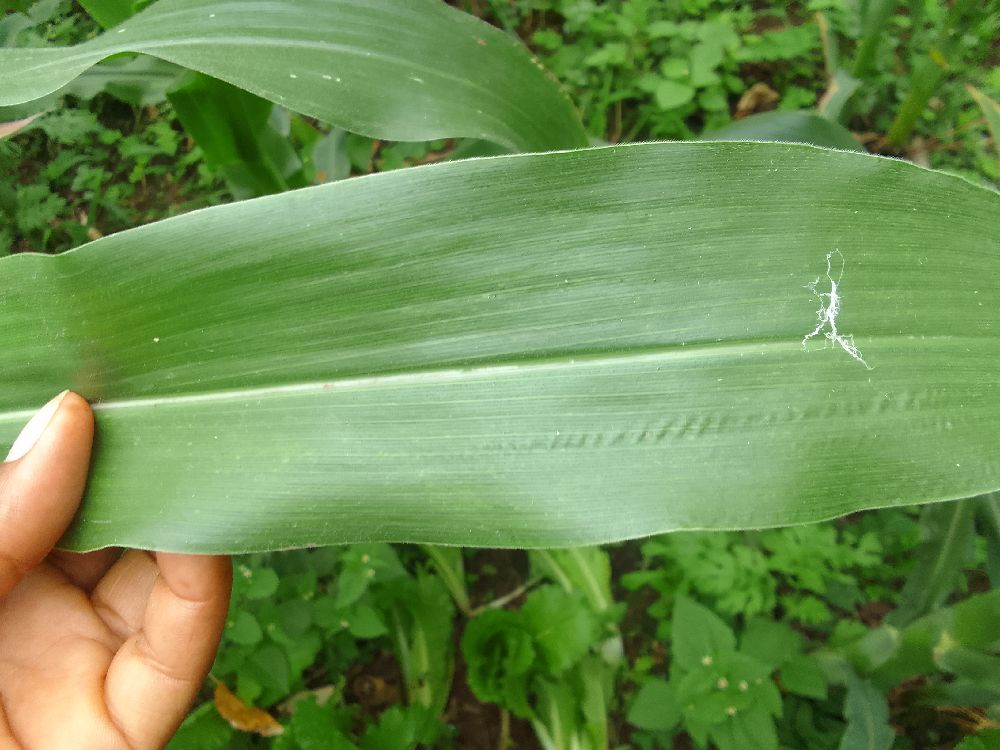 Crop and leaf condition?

maize, healthy
